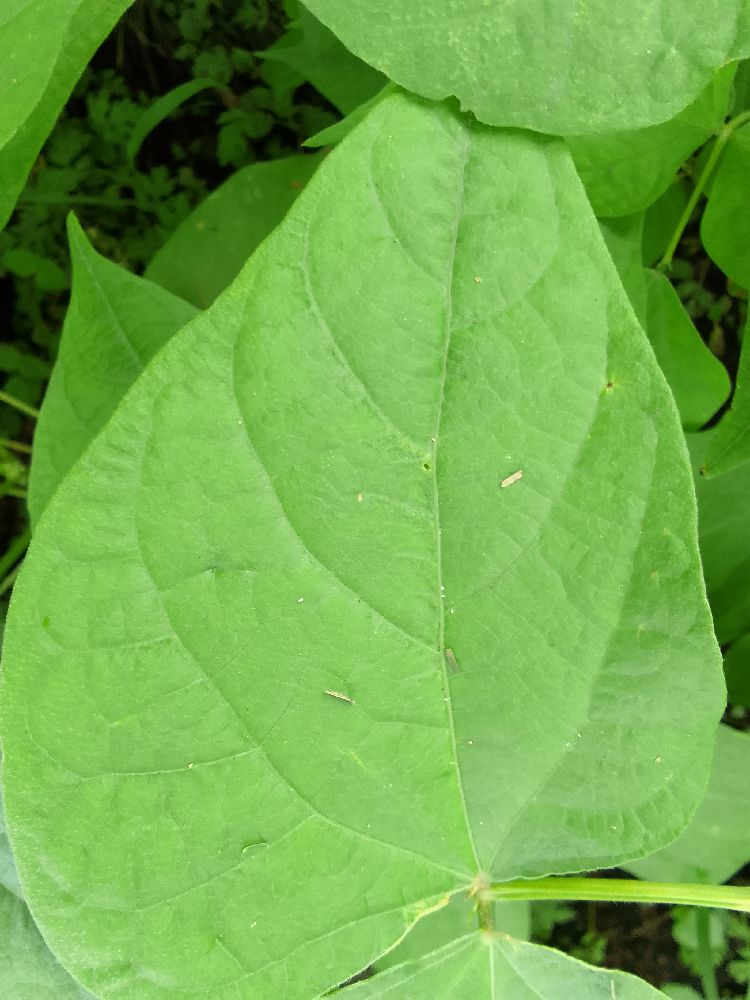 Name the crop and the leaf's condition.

common bean, healthy
